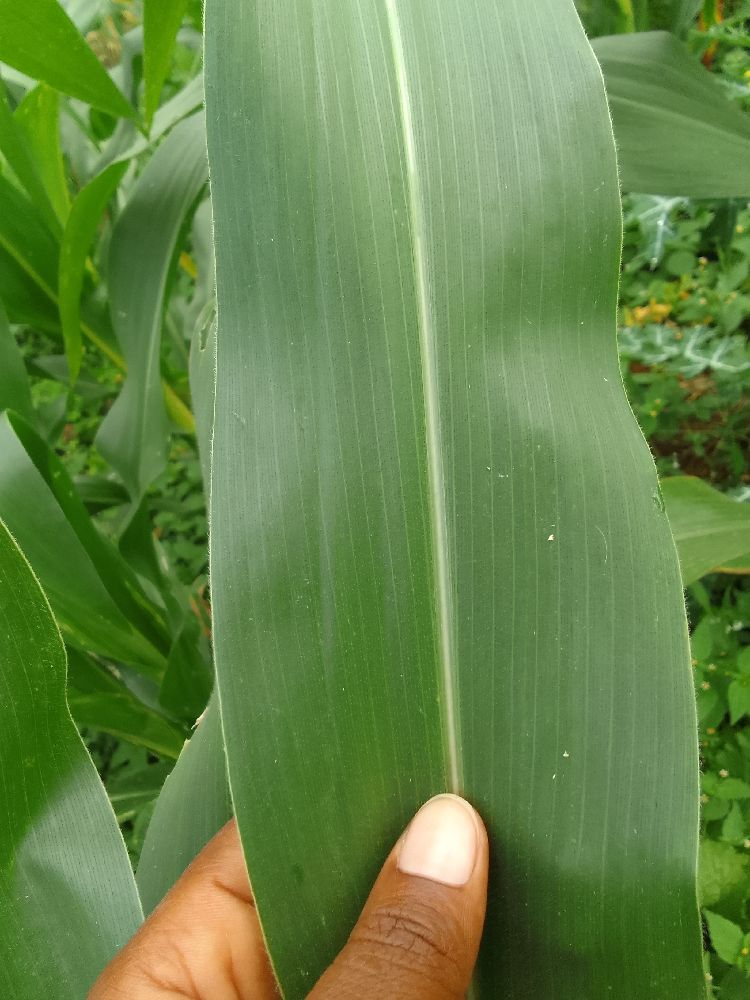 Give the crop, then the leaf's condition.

maize, healthy
